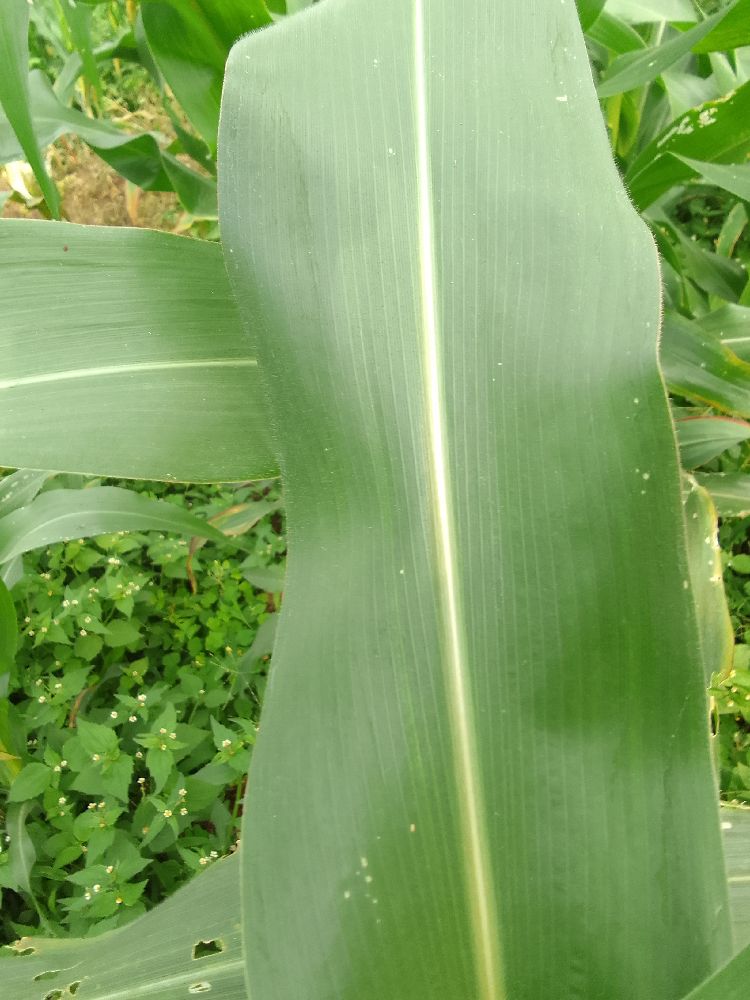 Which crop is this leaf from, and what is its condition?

maize, healthy
